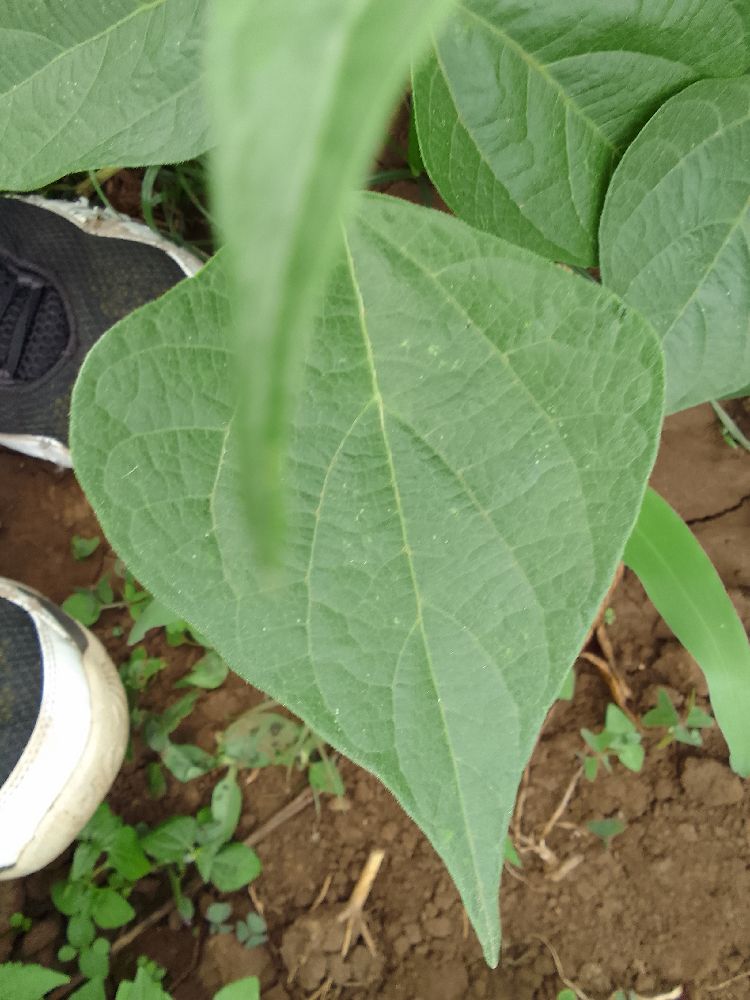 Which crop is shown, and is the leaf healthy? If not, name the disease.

common bean, healthy
